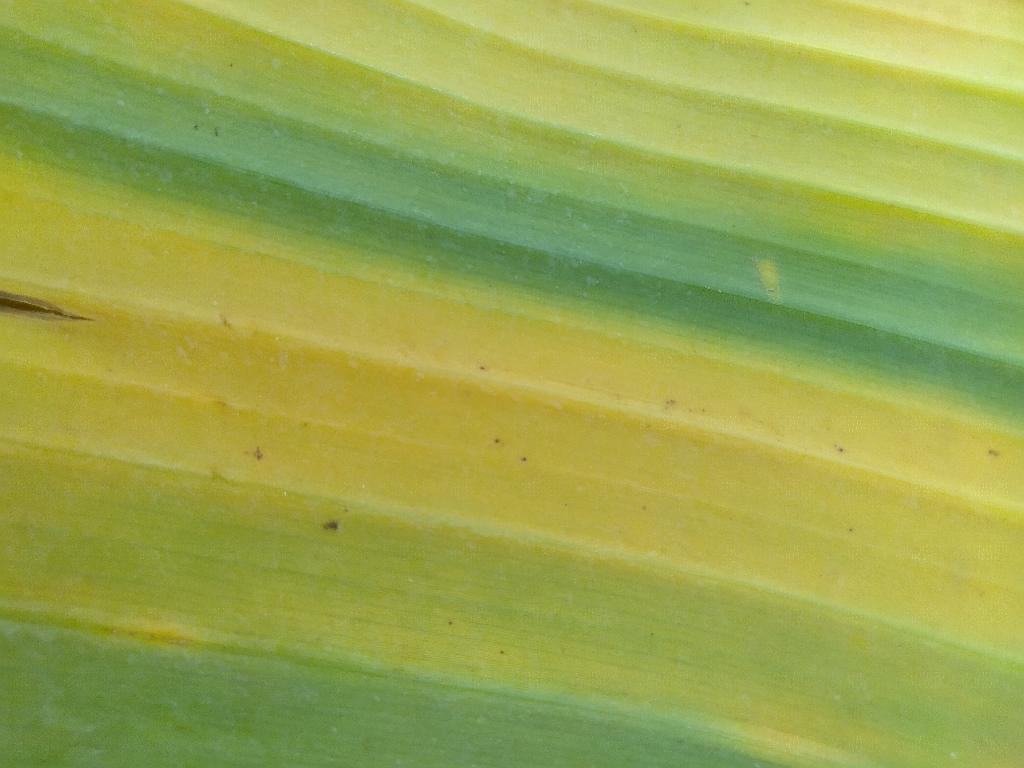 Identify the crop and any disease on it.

banana, fusarium wilt race 1
